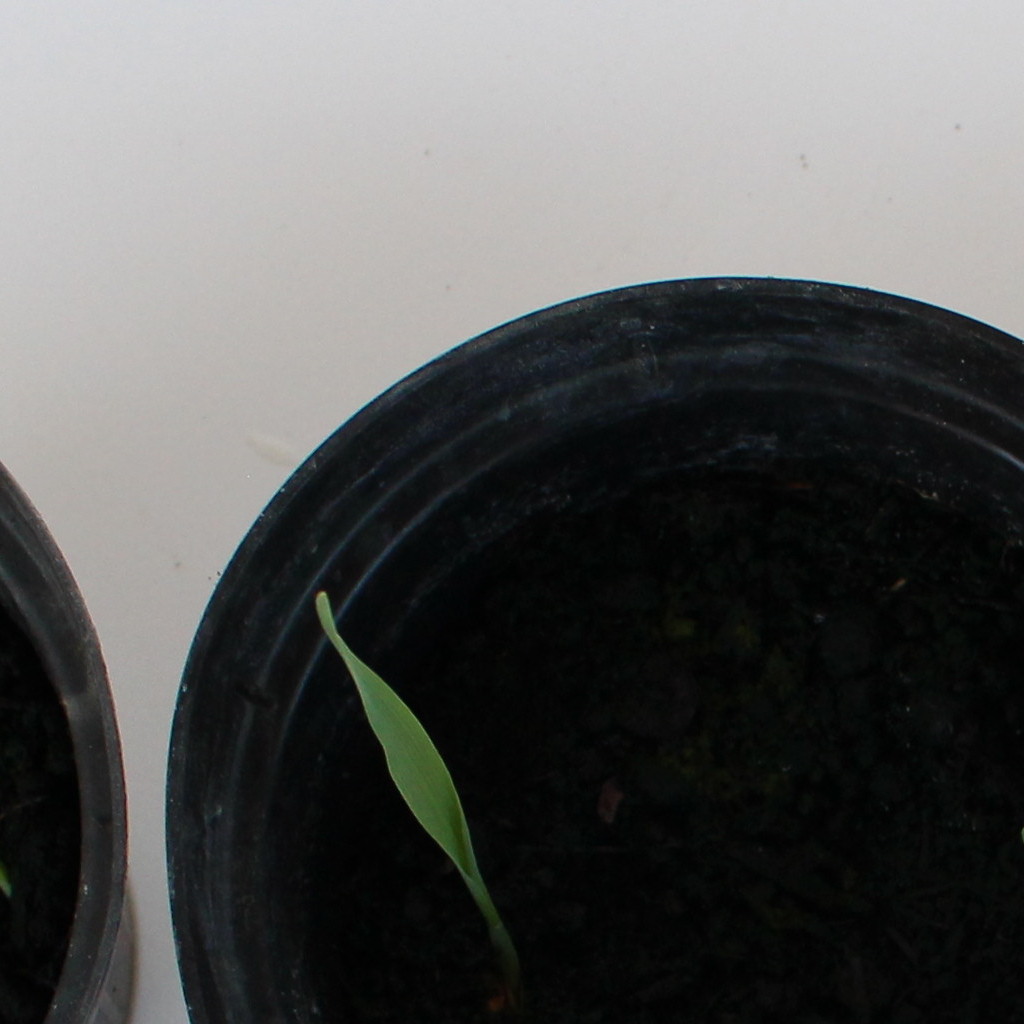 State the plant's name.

Avena sterilis
